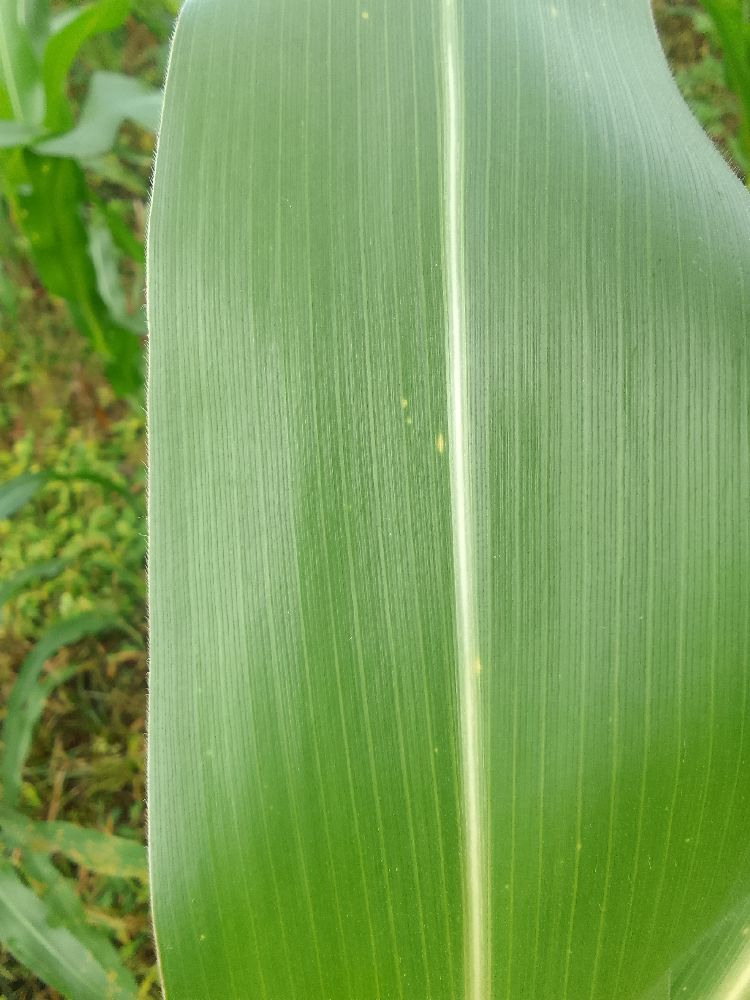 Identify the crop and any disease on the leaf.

maize, healthy
